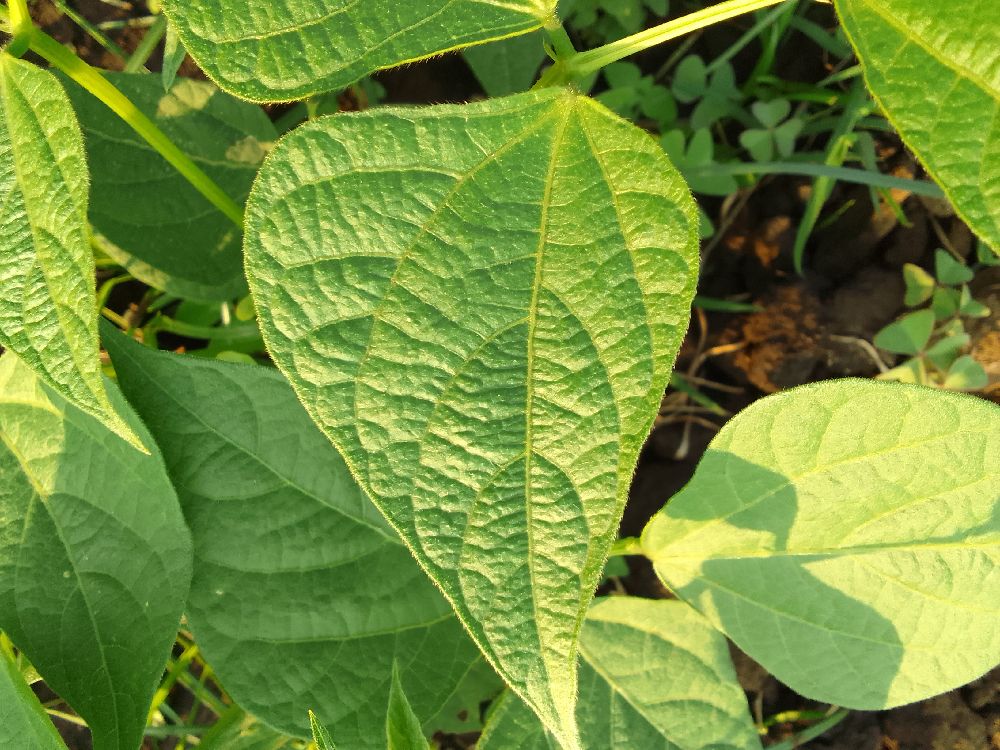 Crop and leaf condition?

common bean, healthy
